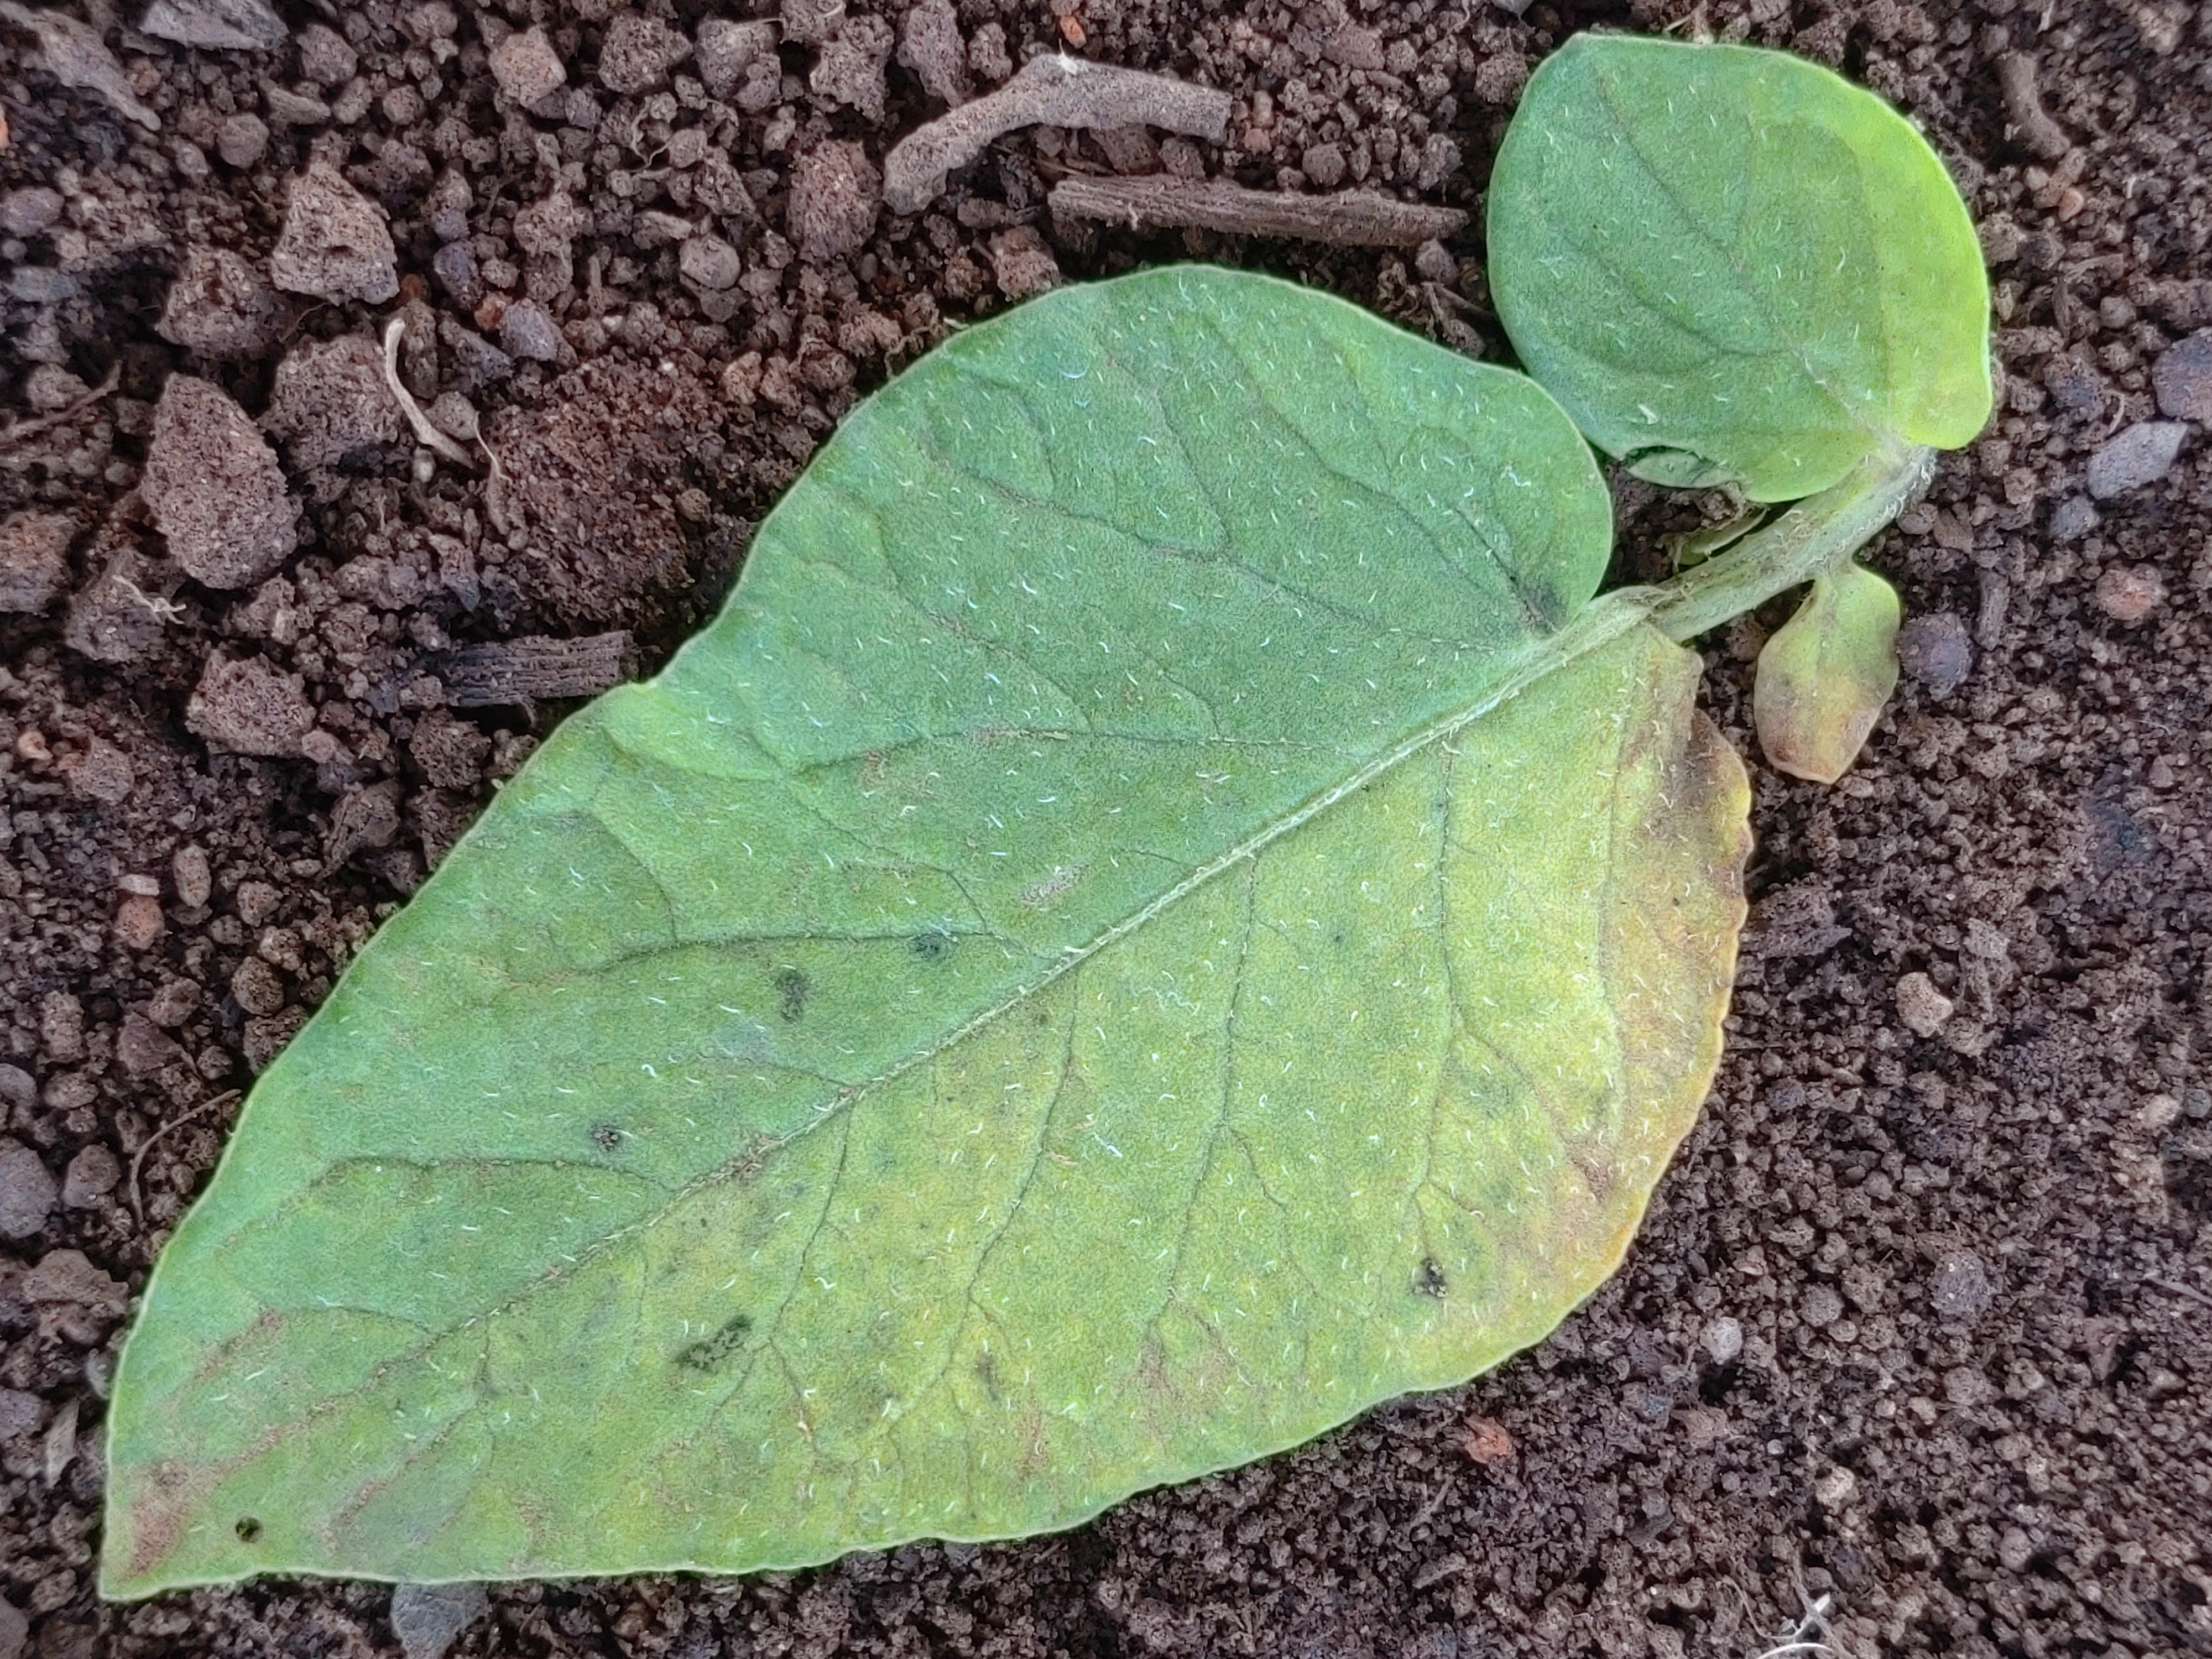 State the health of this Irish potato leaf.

late blight
